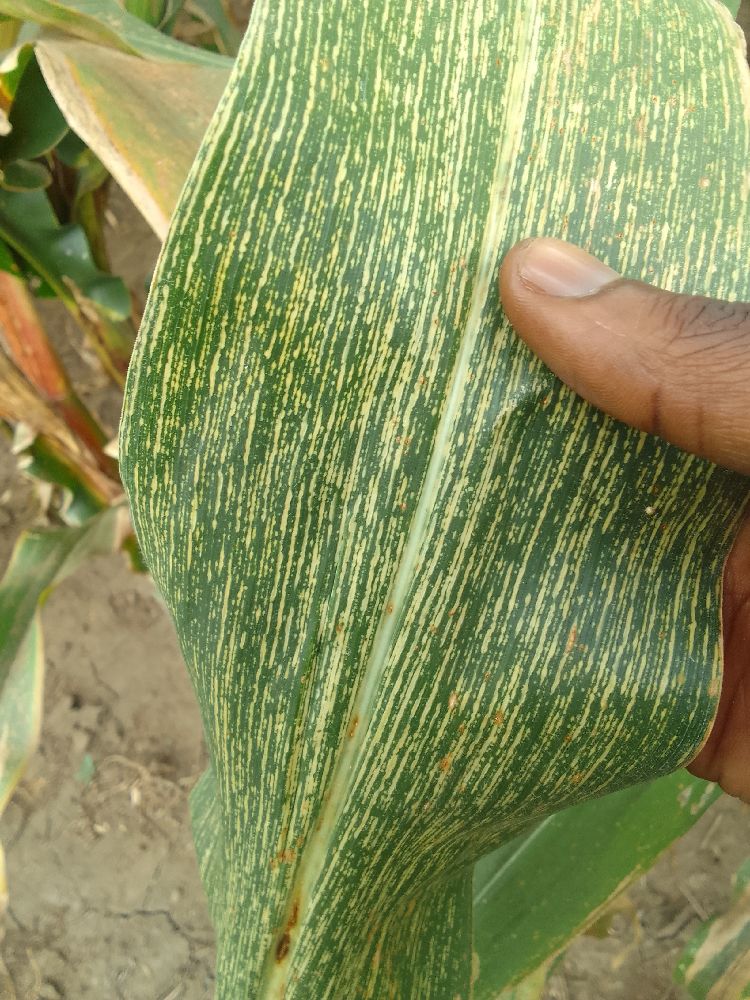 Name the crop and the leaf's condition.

maize, maize streak virus
